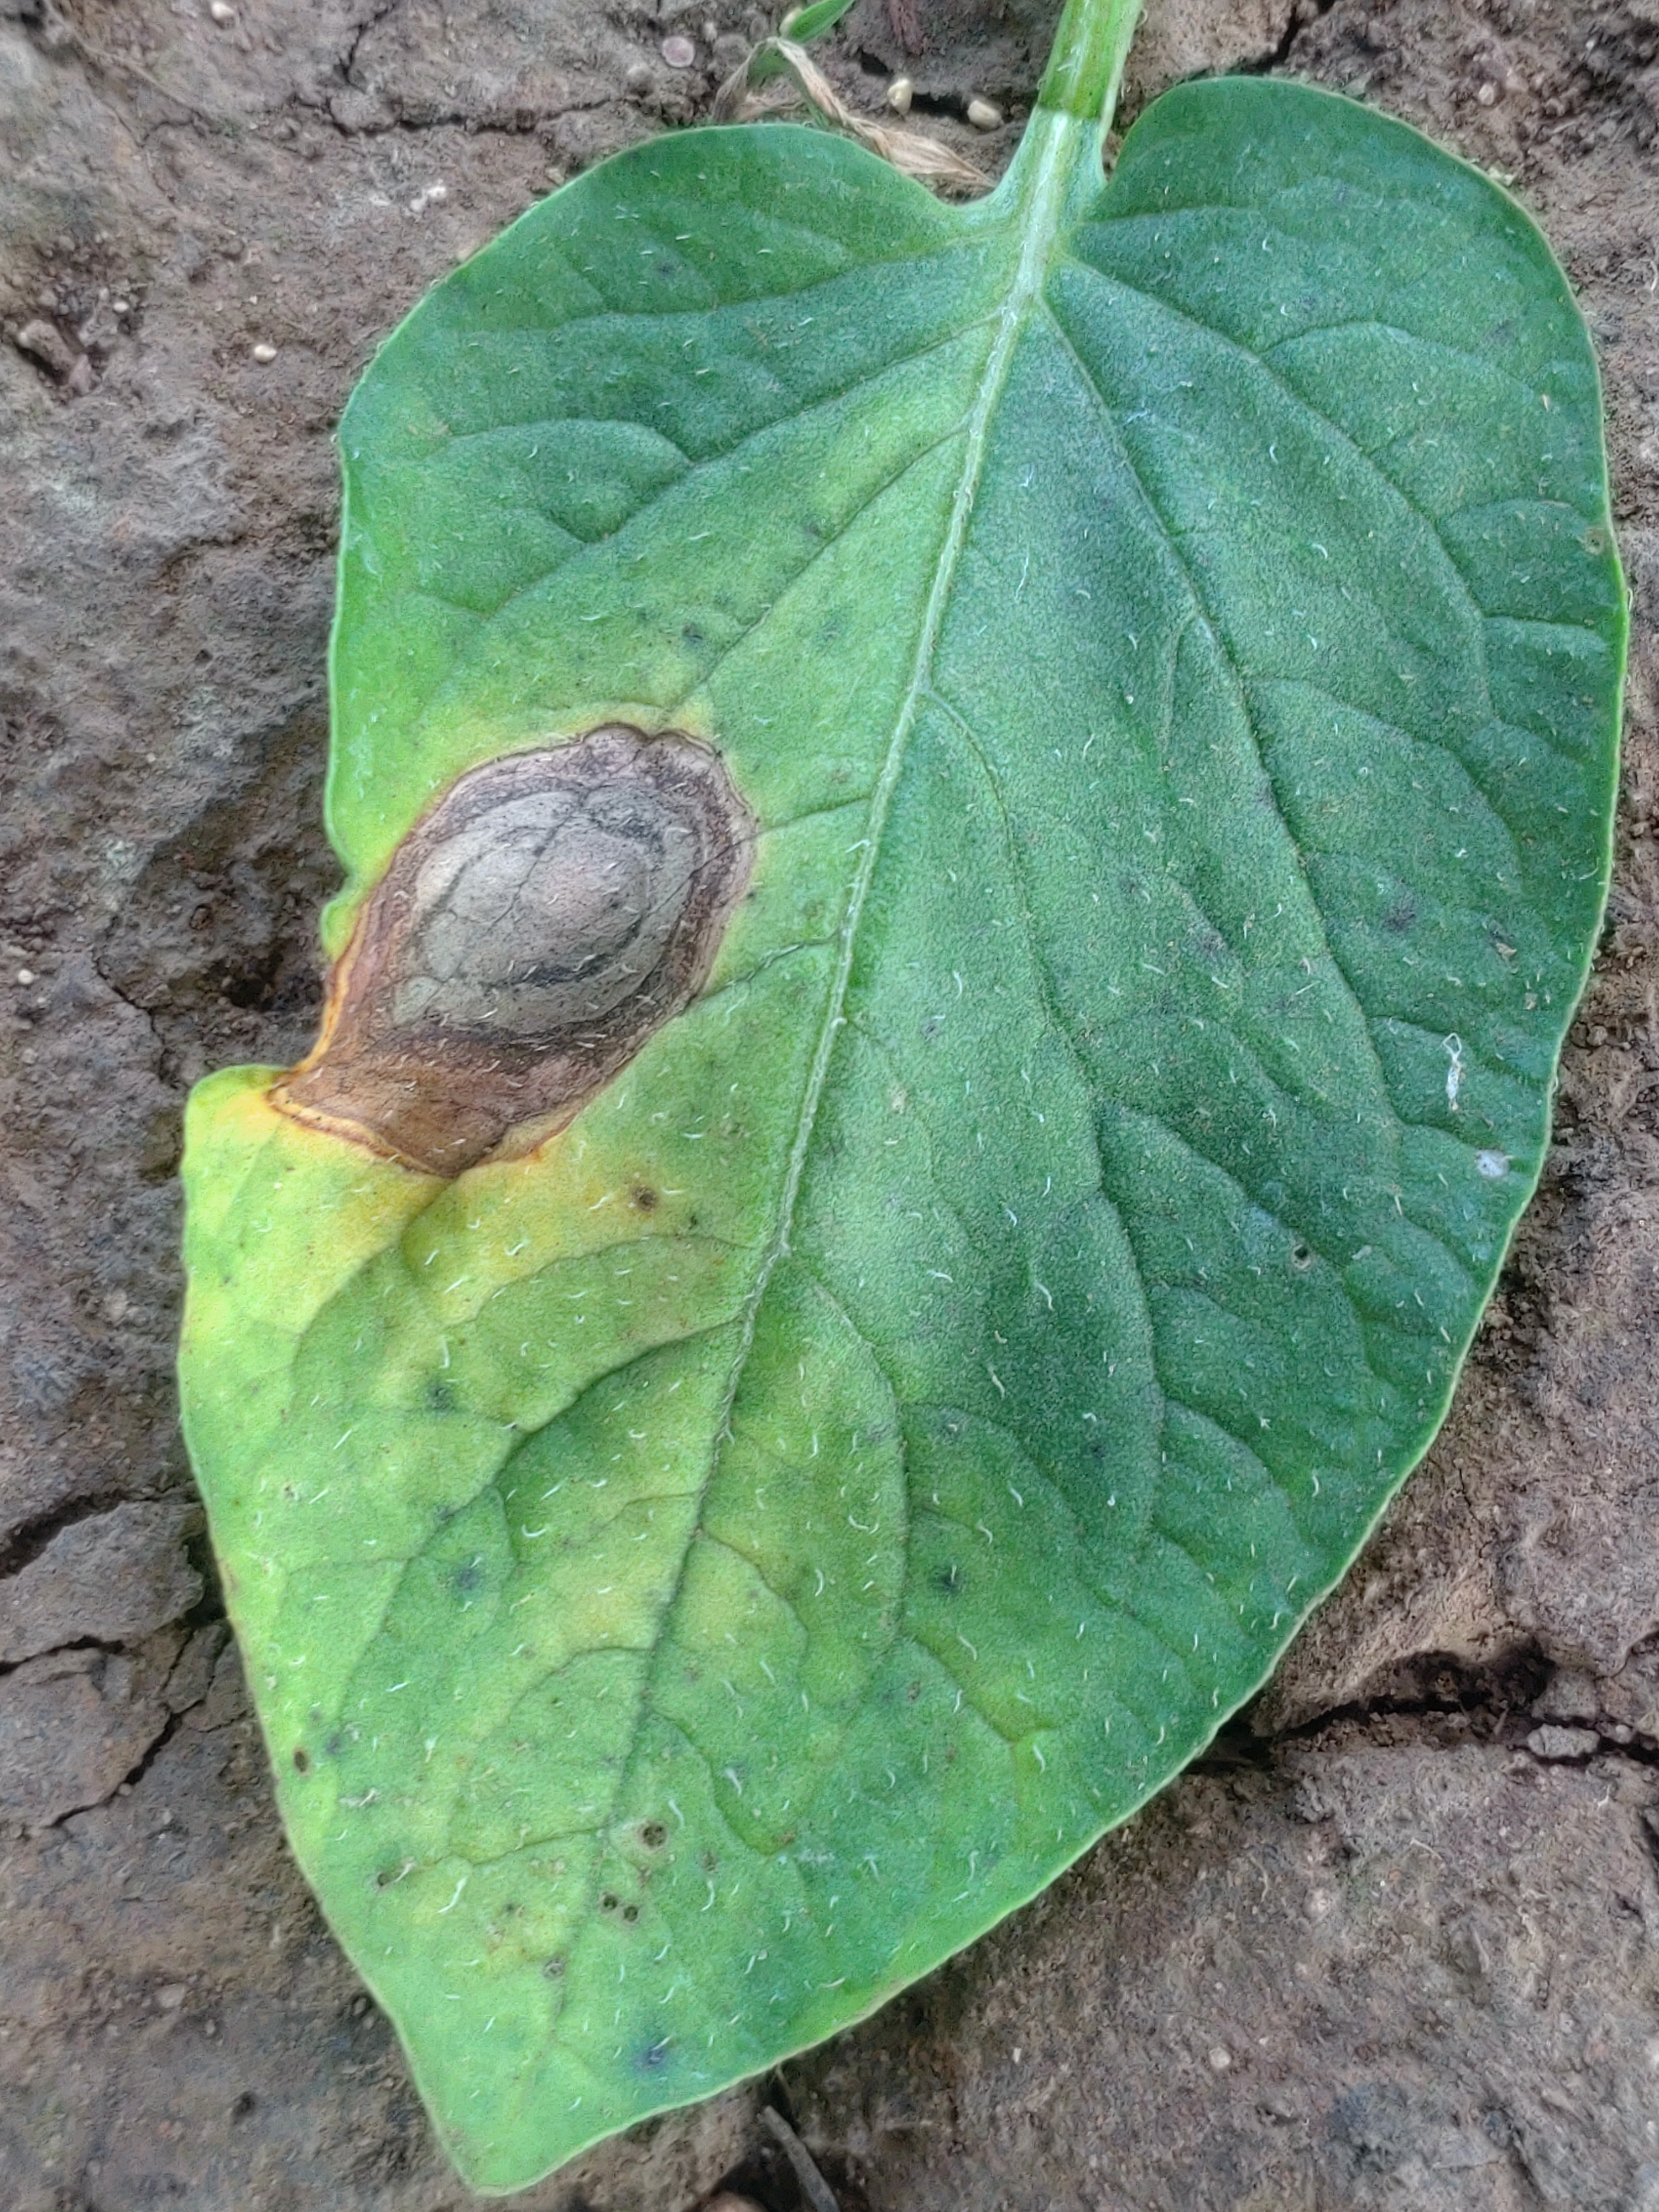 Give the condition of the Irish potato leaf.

early blight
